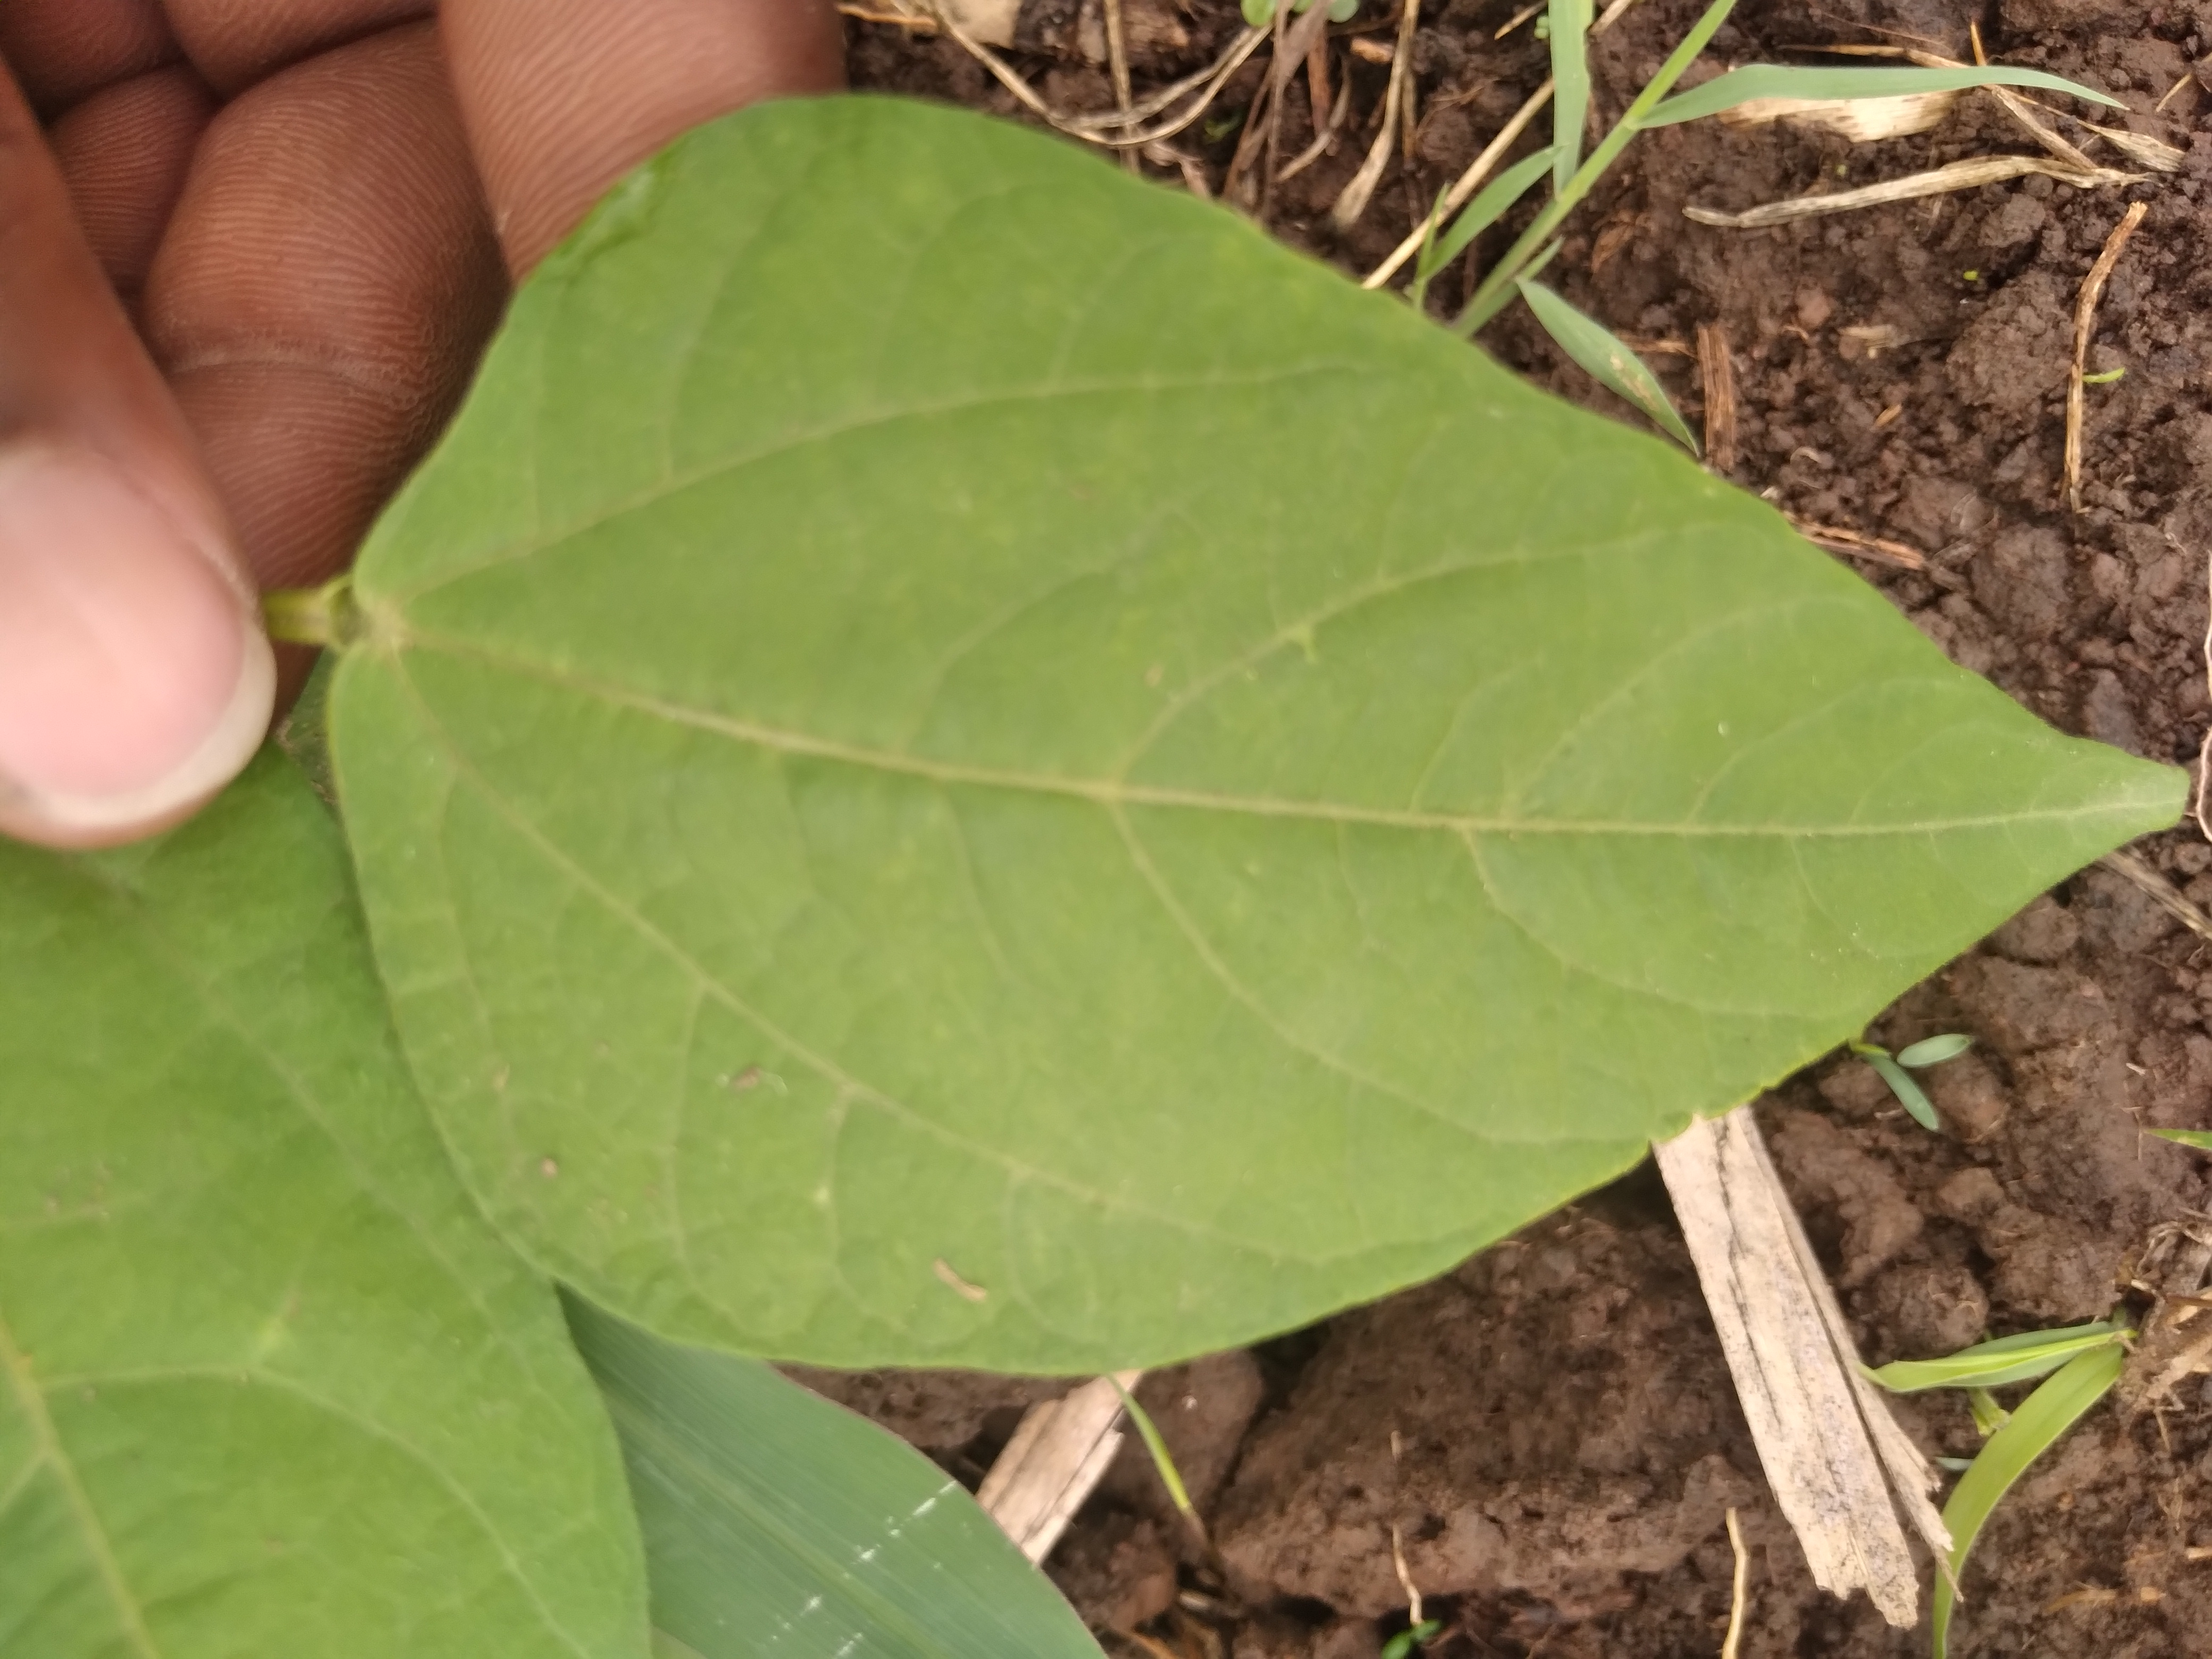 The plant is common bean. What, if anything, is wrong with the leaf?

healthy
